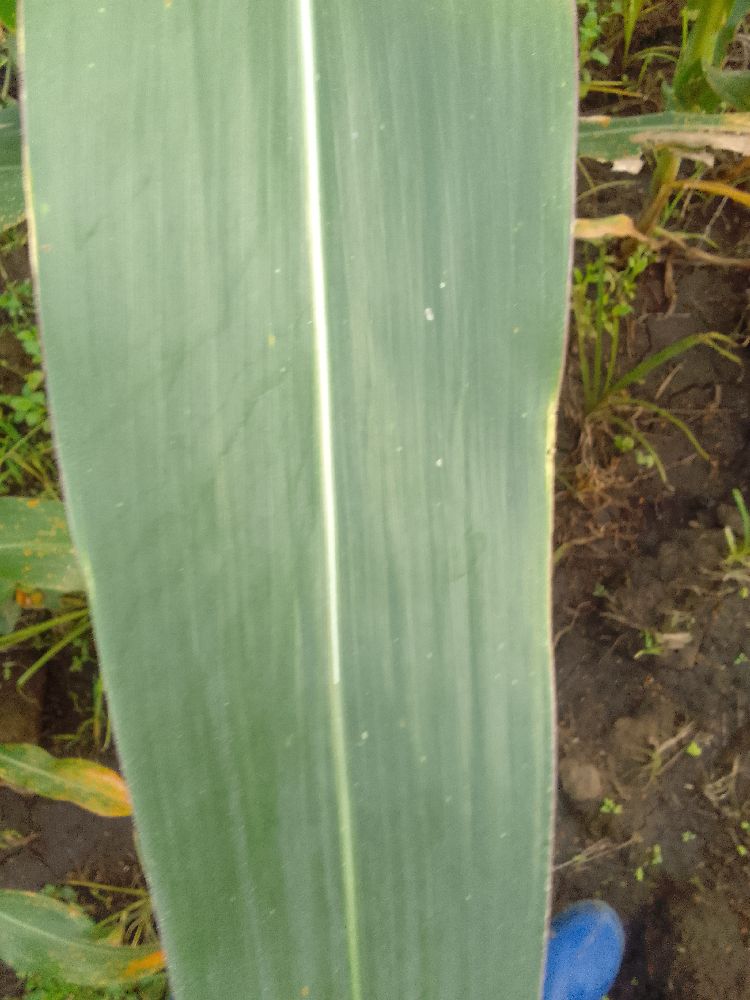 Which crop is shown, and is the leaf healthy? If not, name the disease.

maize, healthy
